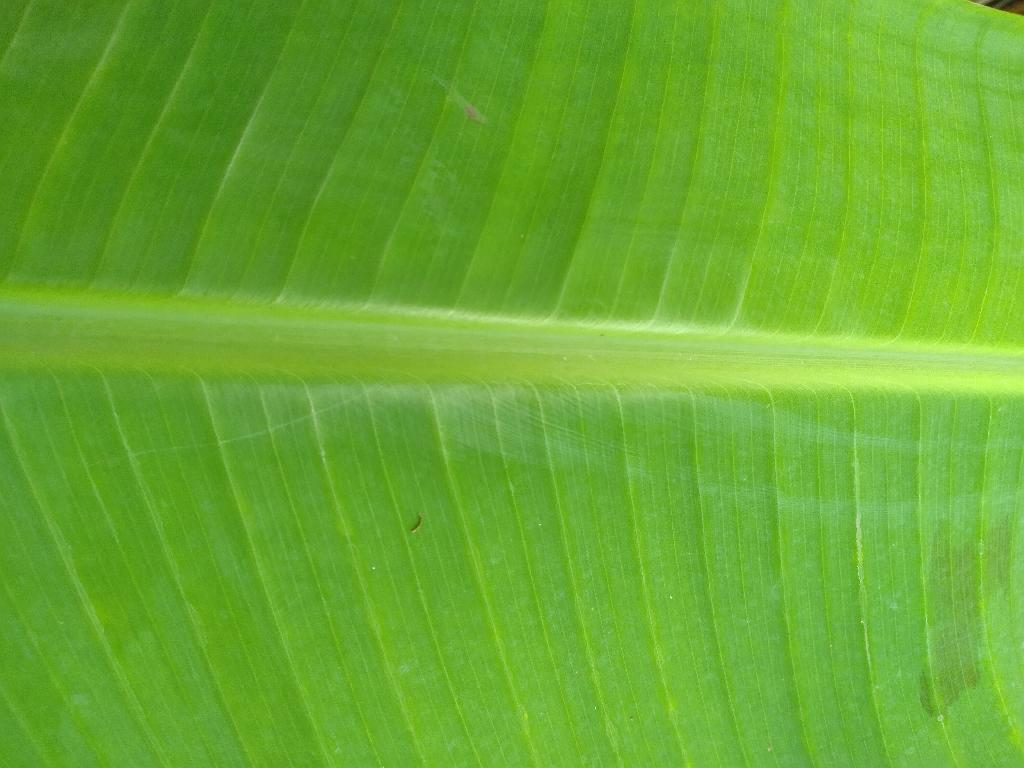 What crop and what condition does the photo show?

banana, healthy
